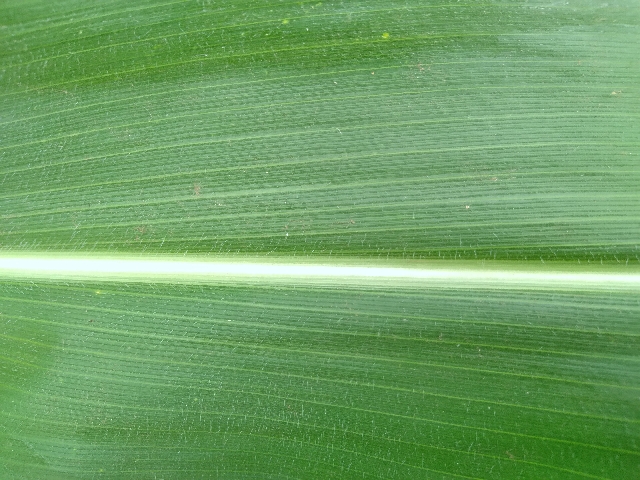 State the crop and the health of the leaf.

maize, healthy
